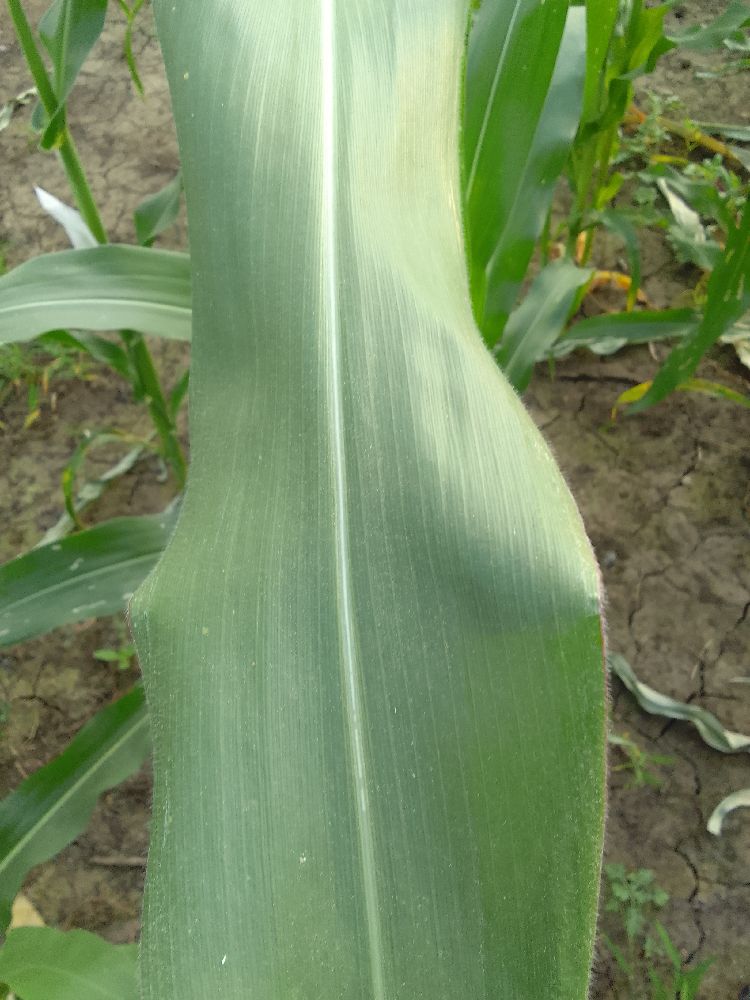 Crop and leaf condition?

maize, healthy
